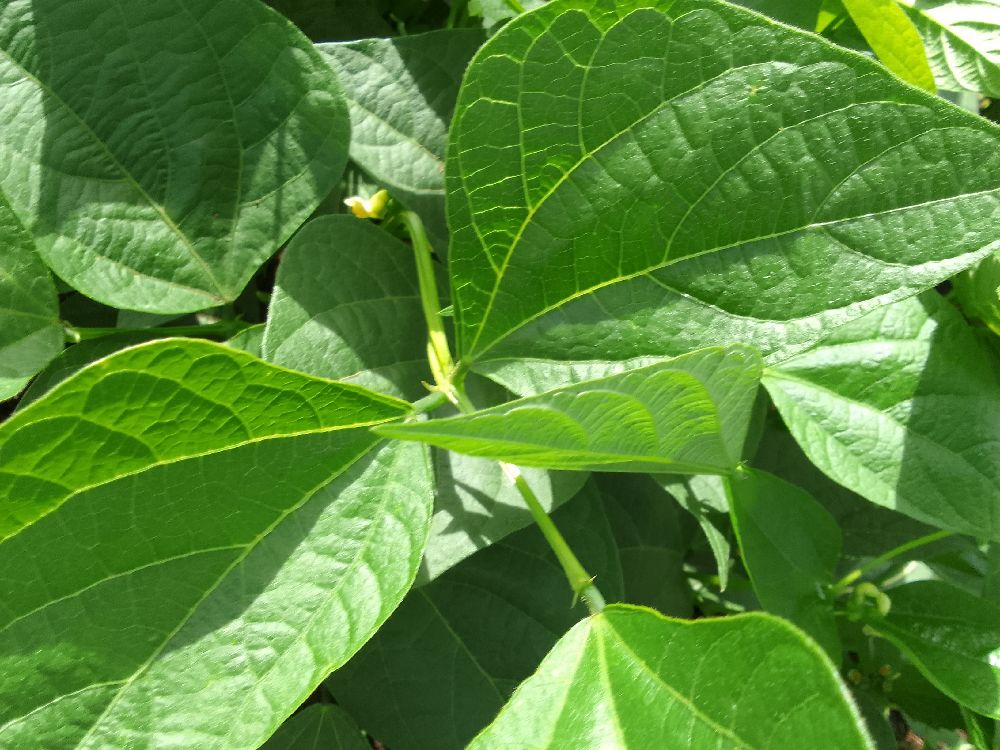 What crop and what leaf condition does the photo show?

common bean, healthy
